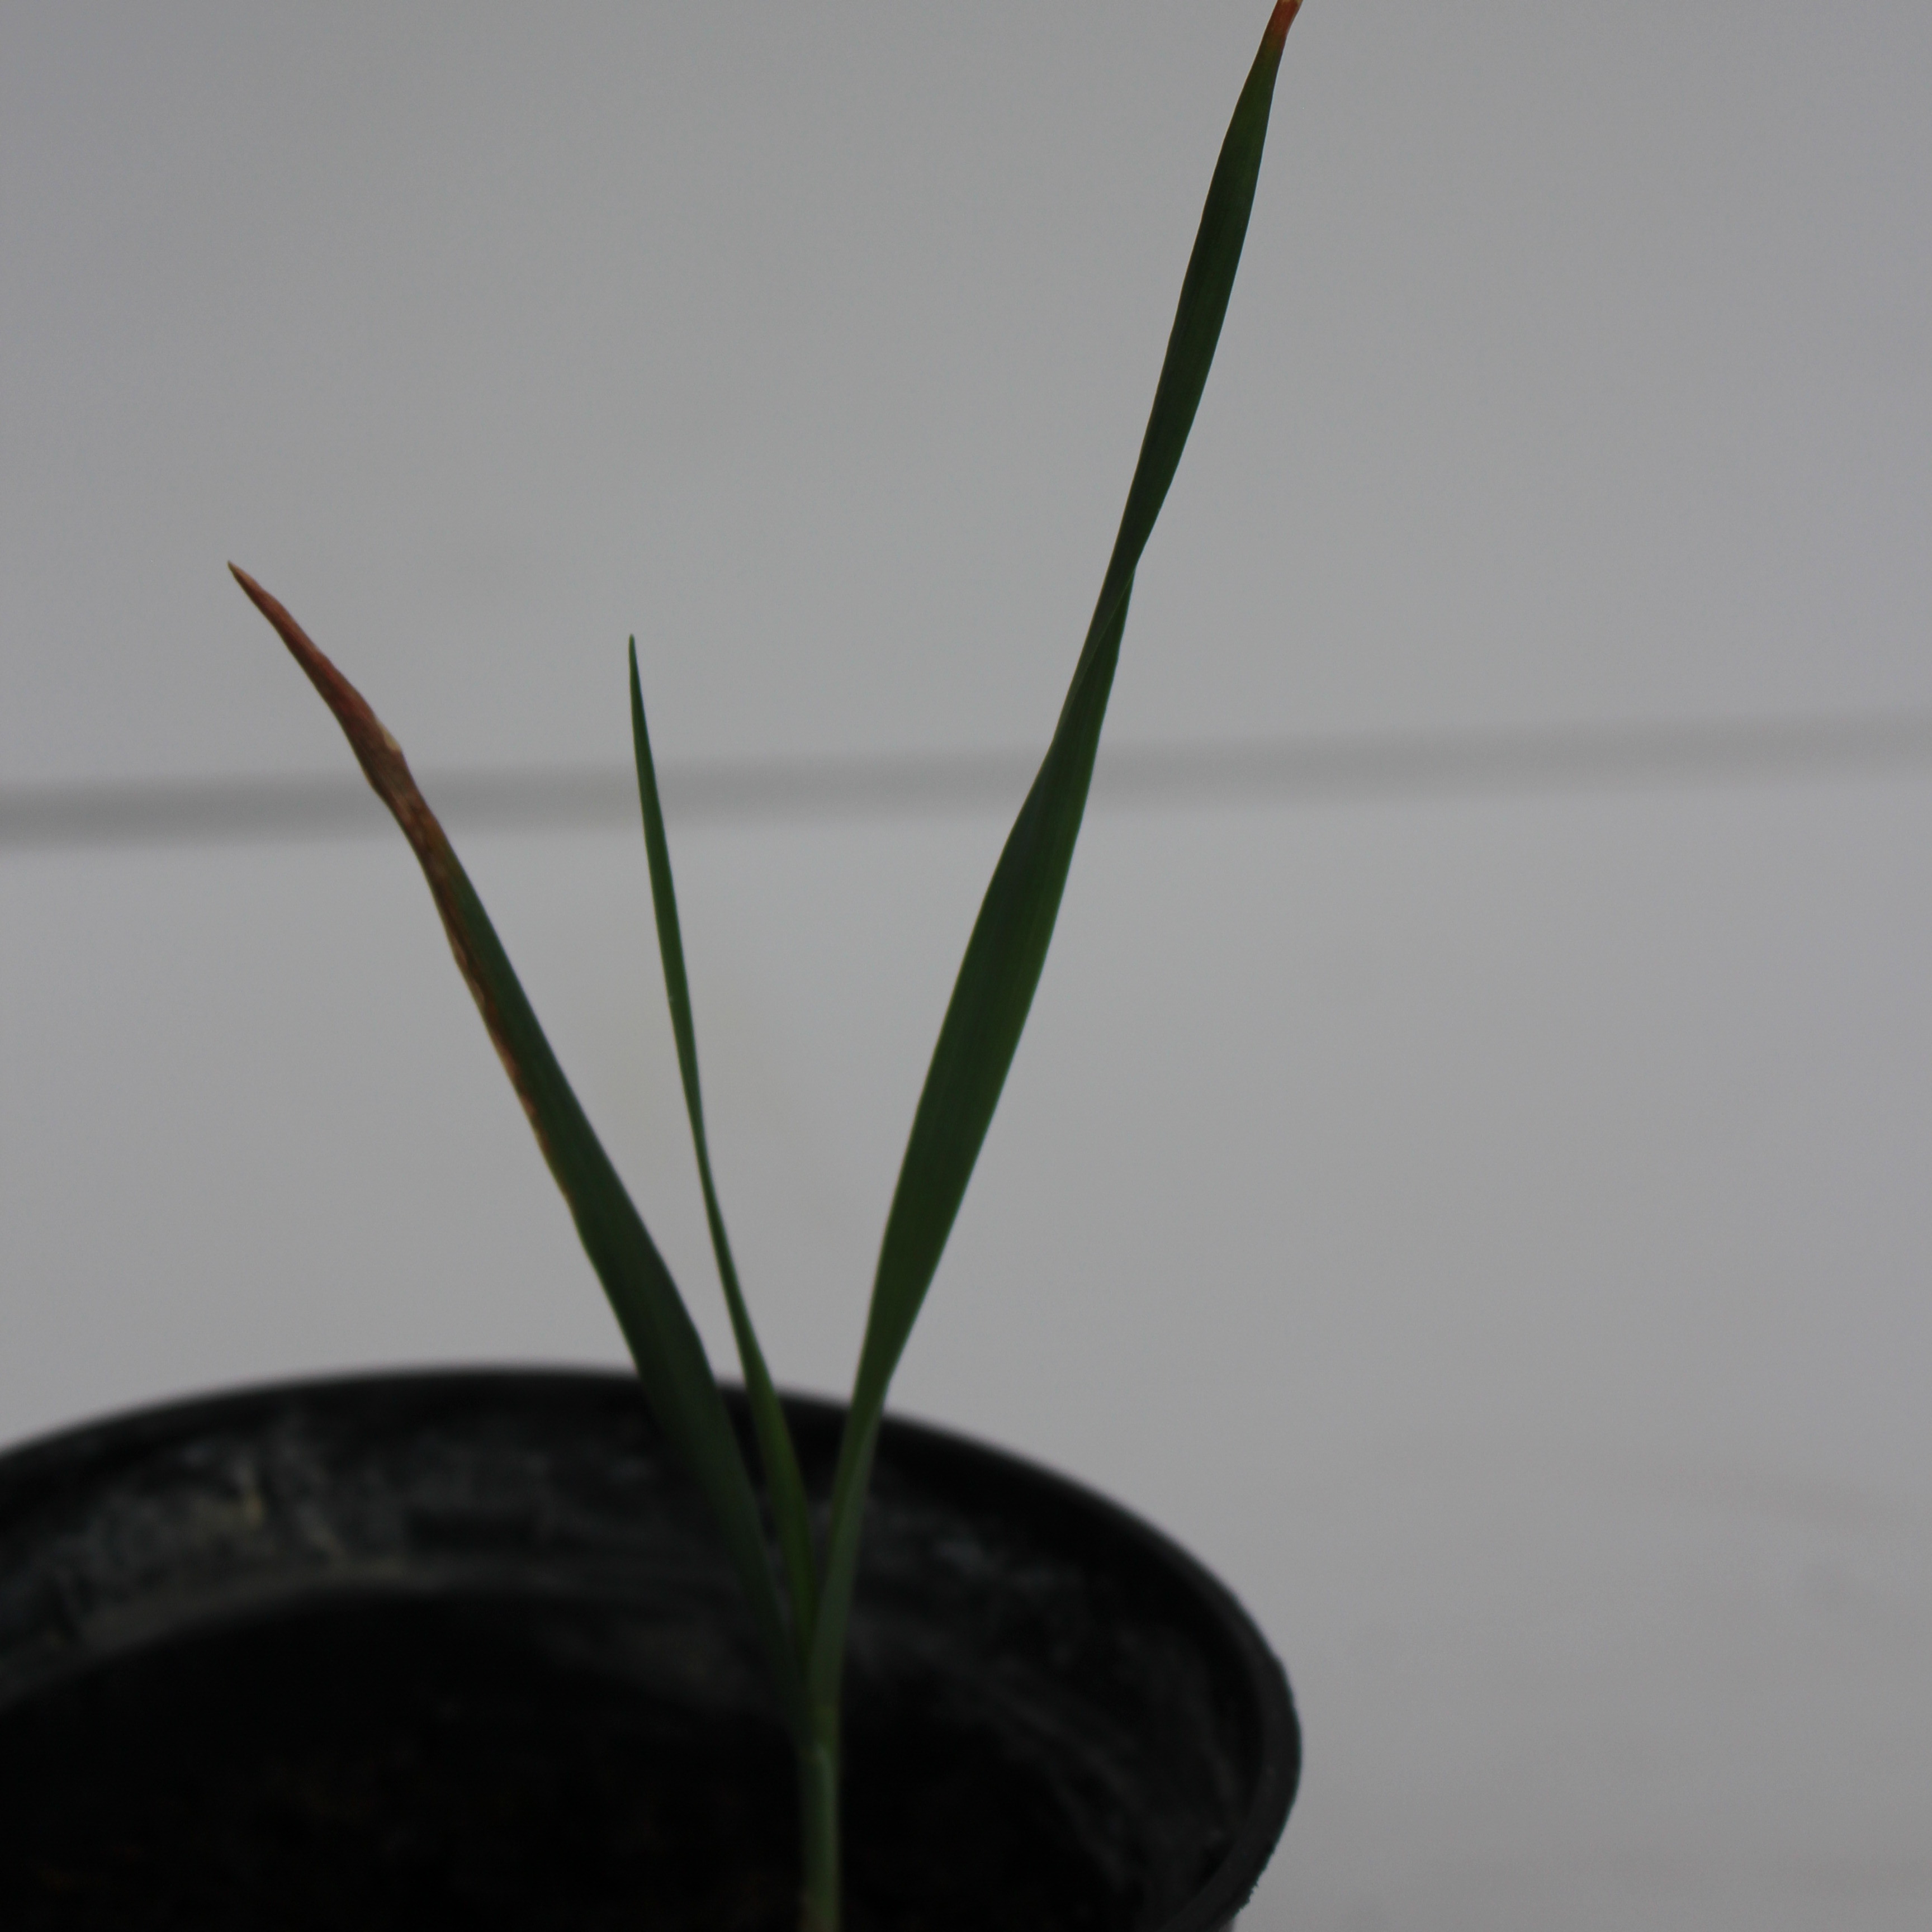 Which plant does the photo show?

Avena sterilis
